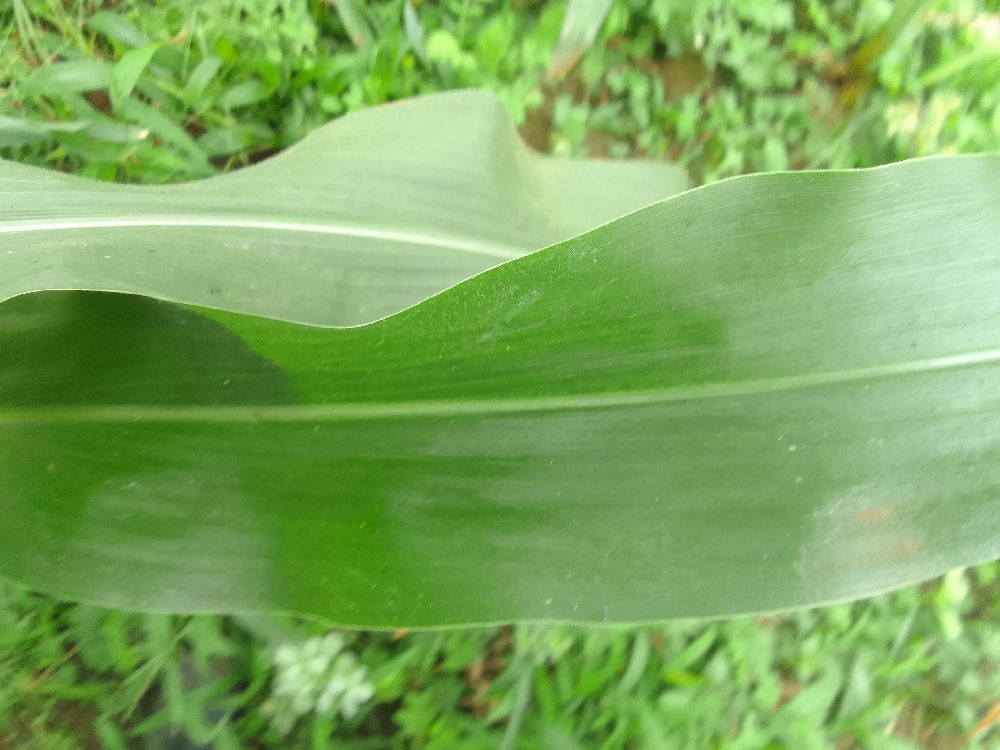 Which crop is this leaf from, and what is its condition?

maize, healthy
